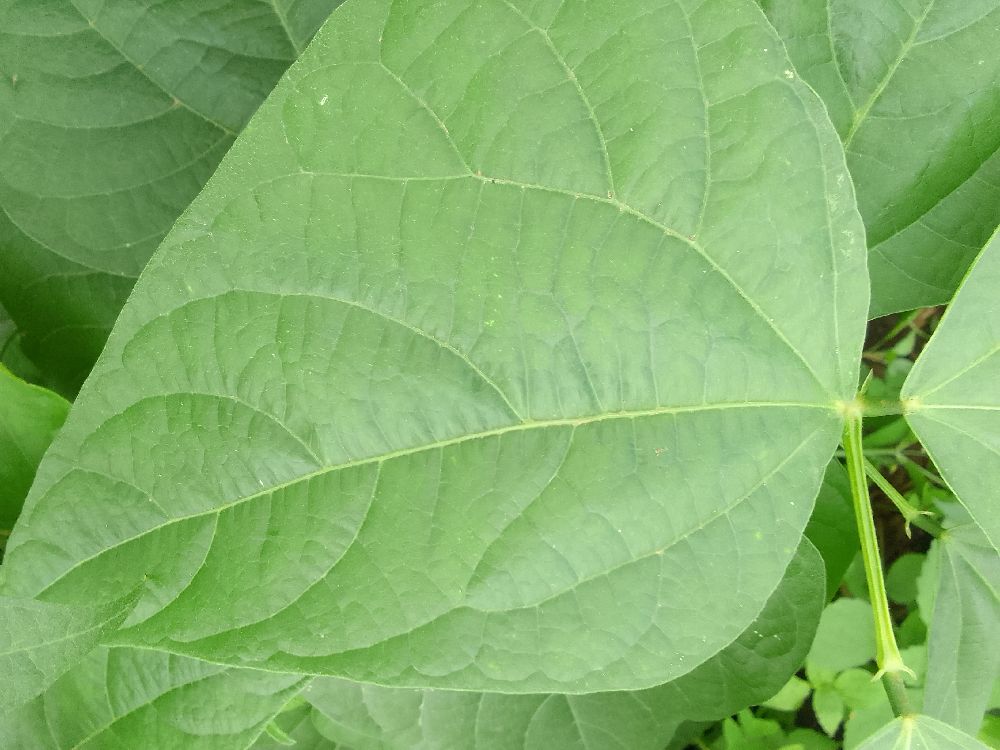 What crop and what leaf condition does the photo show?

common bean, healthy
